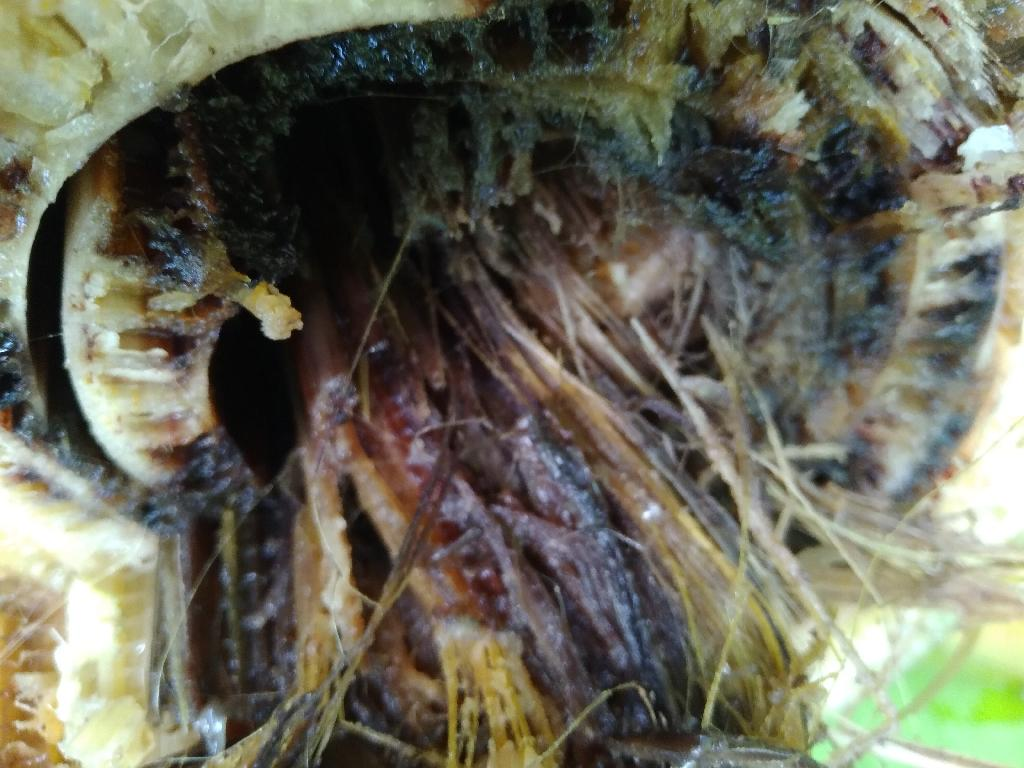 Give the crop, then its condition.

banana, fusarium wilt race 1
